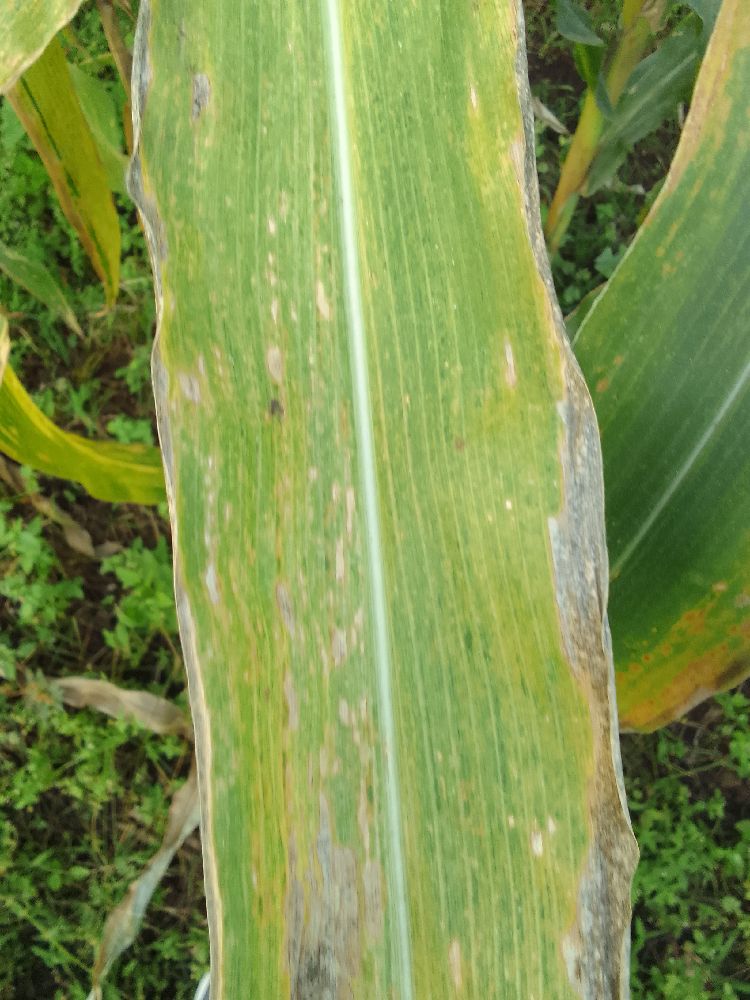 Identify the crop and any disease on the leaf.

maize, maize lethal necrosis
